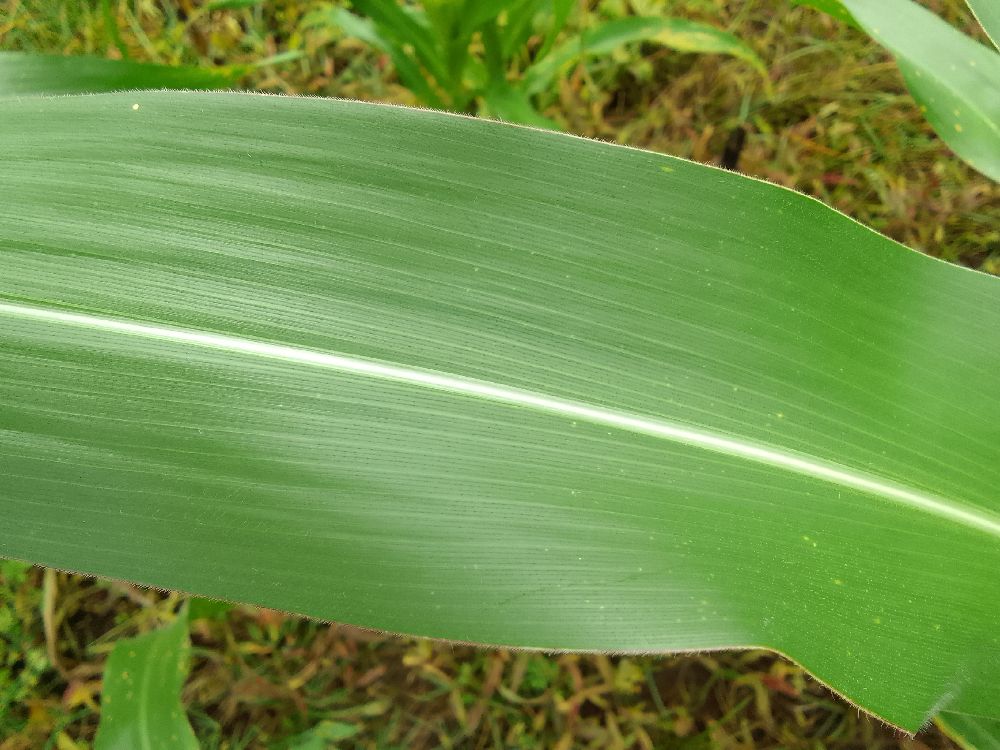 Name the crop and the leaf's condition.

maize, healthy
